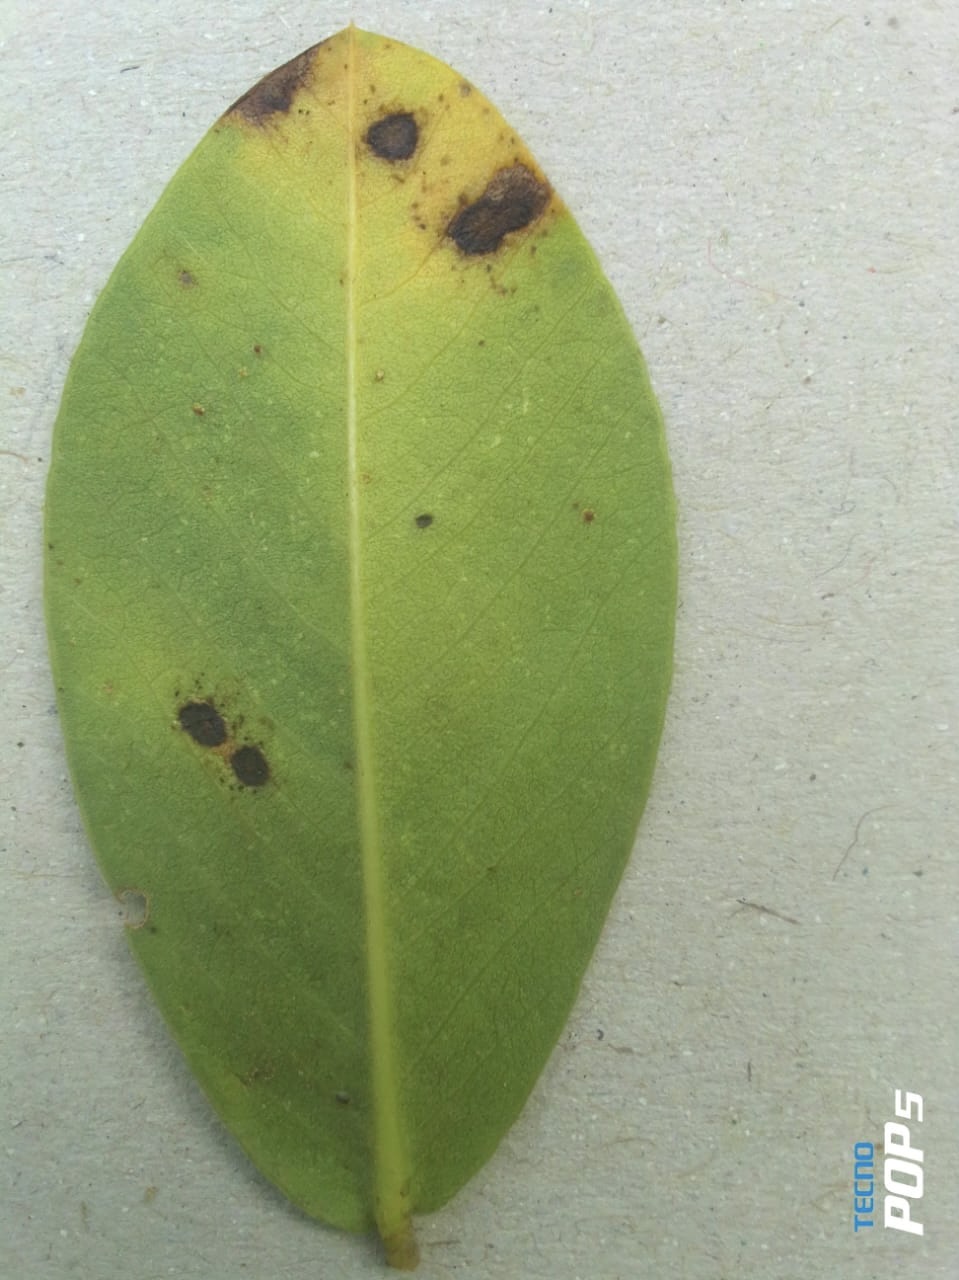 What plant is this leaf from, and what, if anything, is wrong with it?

peanut, nothapassalora personata
